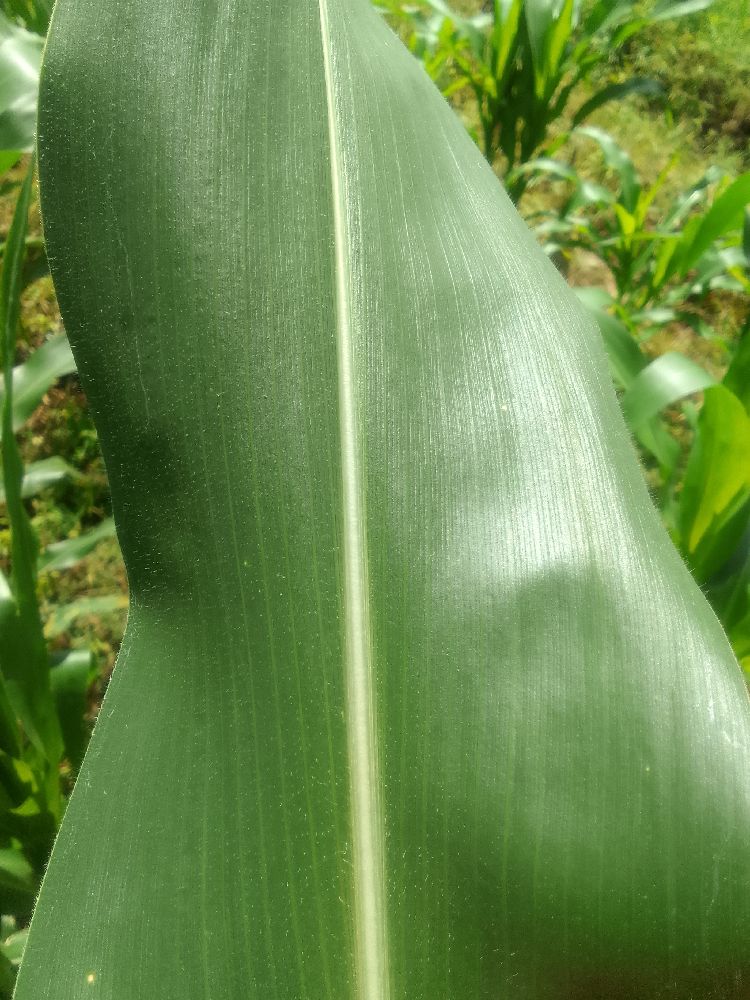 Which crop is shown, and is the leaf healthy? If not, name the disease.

maize, healthy
